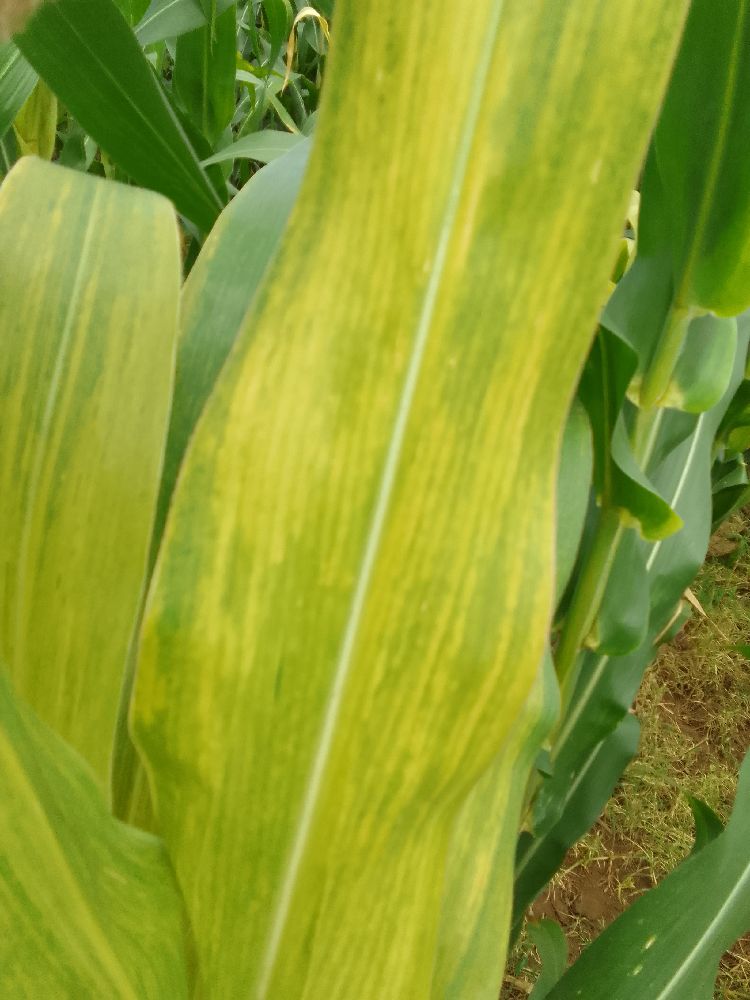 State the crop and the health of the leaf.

maize, maize lethal necrosis
